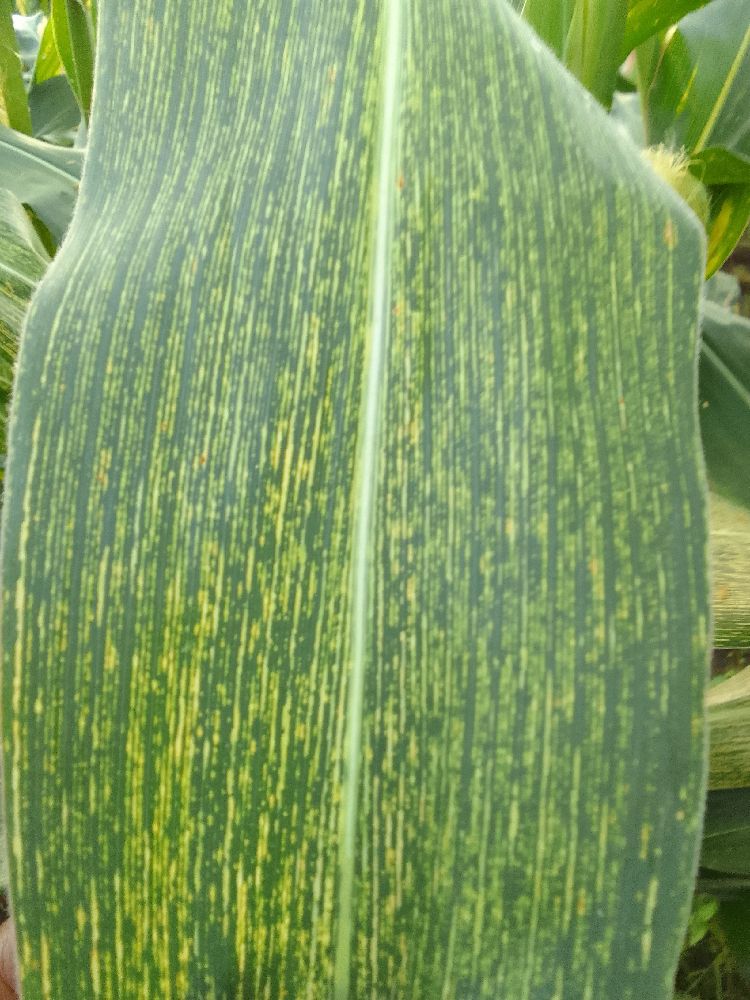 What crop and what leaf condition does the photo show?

maize, maize streak virus
